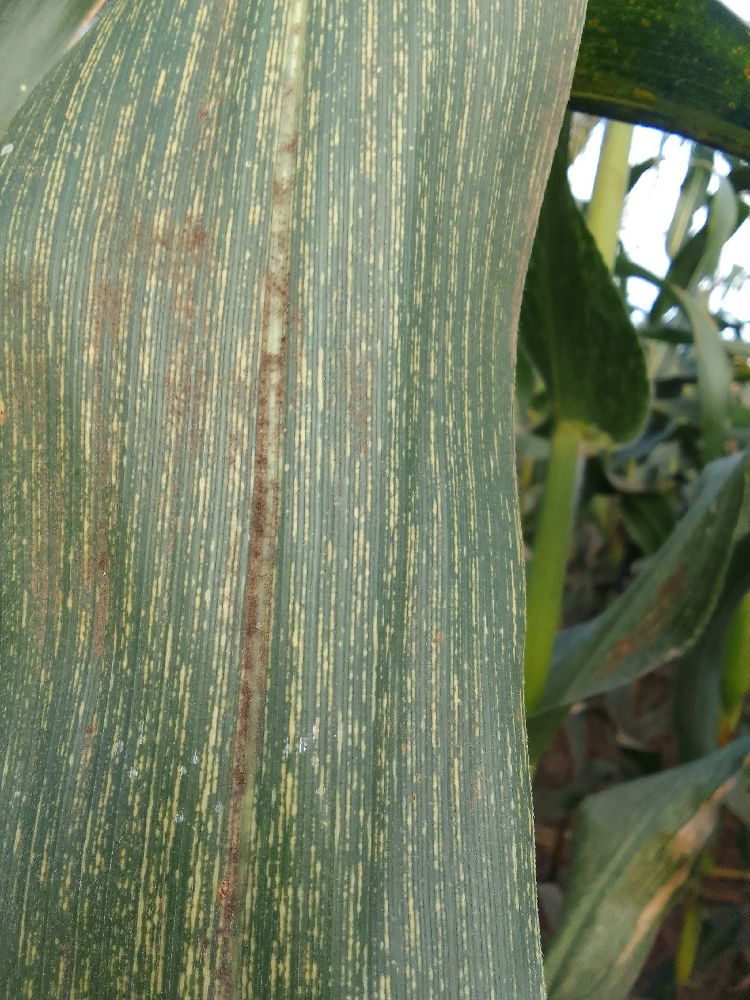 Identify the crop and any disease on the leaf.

maize, maize streak virus
